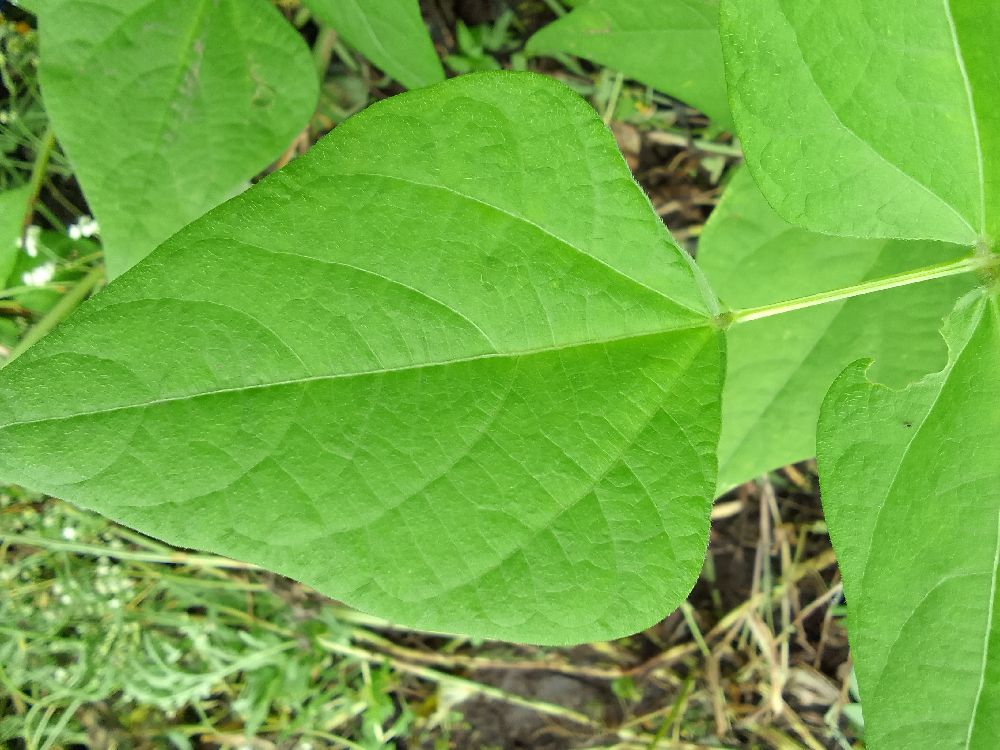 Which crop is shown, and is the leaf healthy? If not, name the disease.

common bean, healthy
